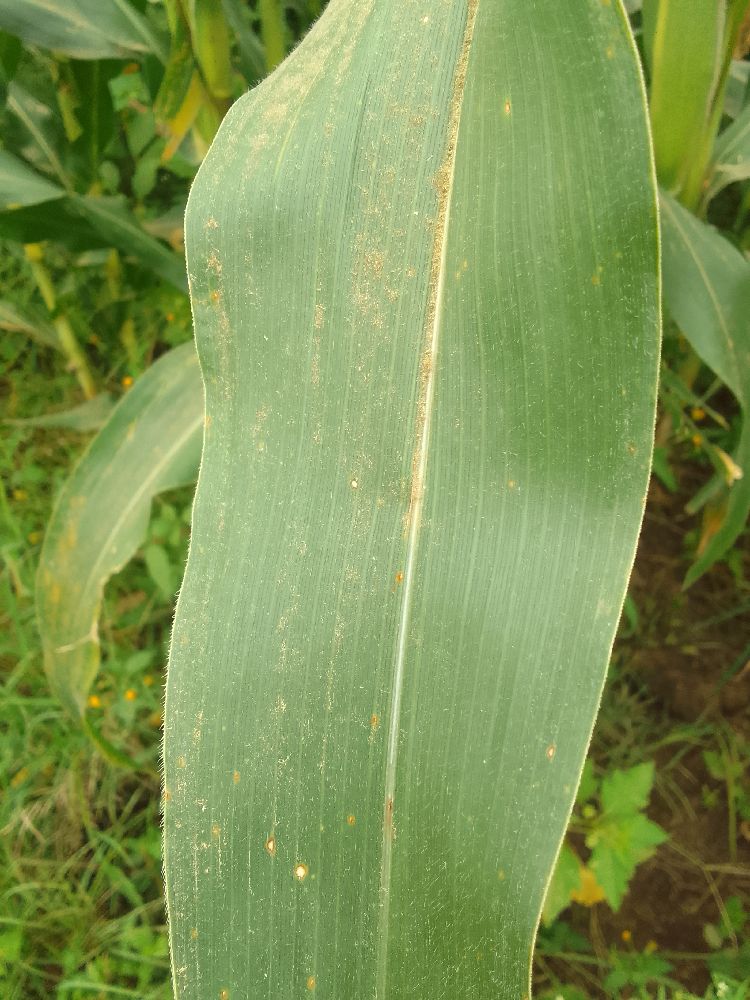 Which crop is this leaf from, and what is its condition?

maize, healthy
